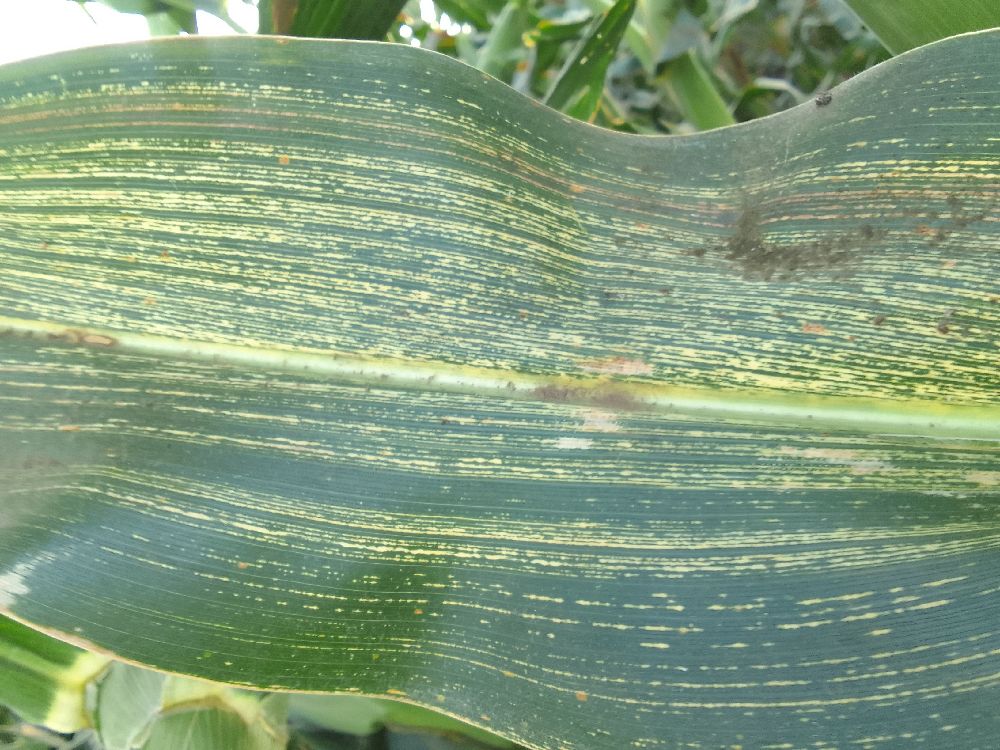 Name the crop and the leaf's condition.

maize, maize streak virus
